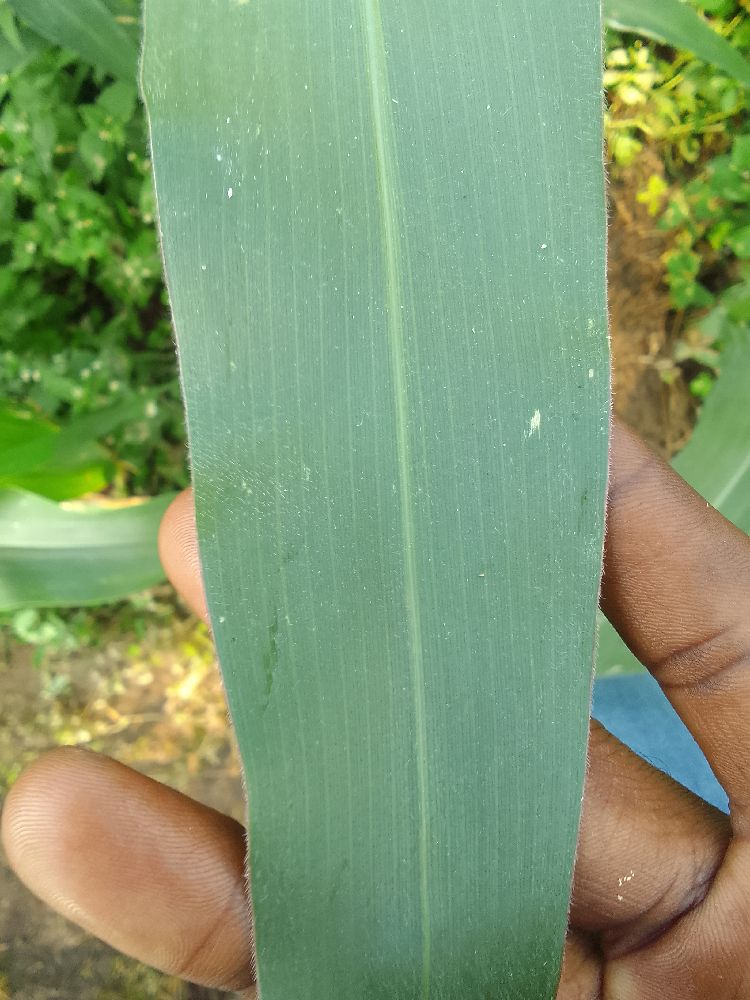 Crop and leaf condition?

maize, healthy
